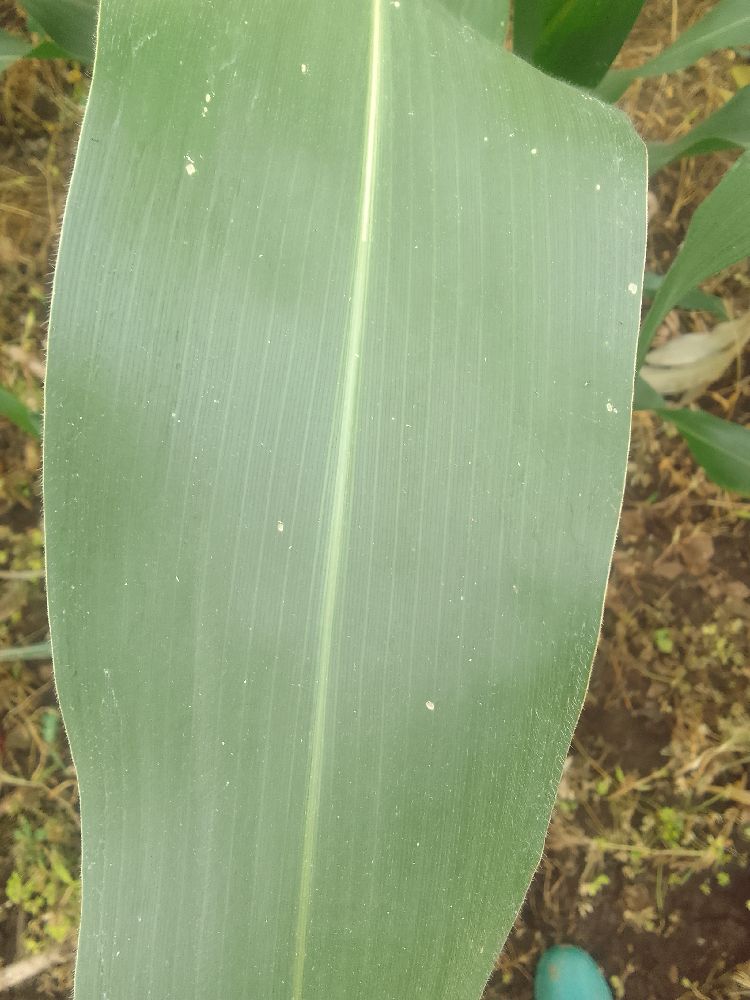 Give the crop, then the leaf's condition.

maize, healthy
